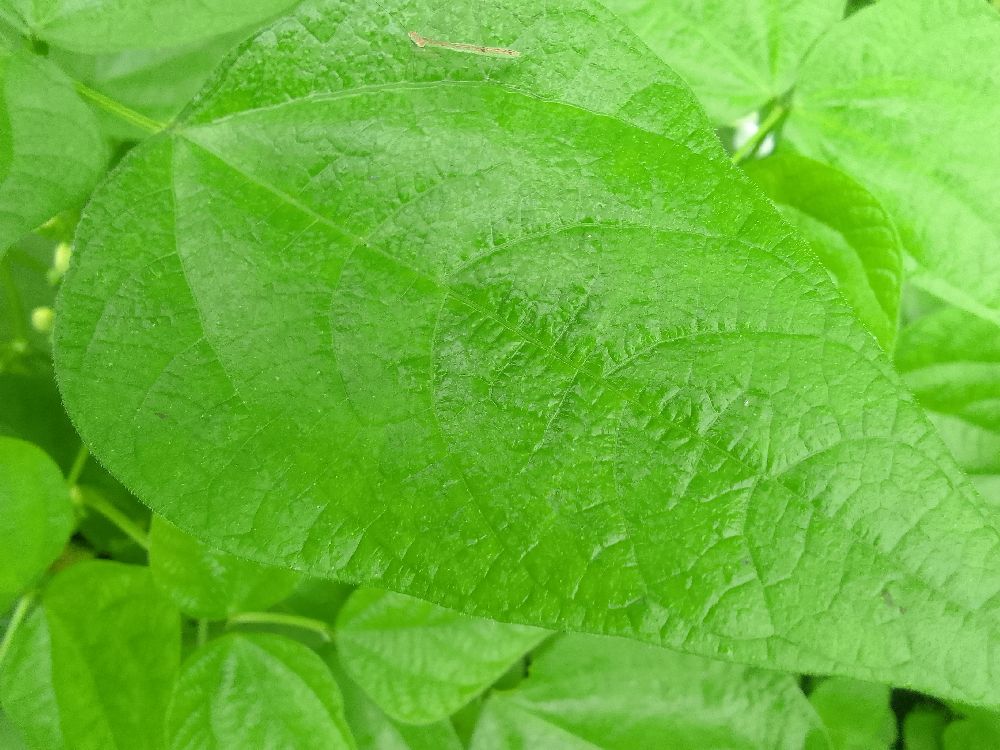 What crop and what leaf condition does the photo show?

common bean, healthy
